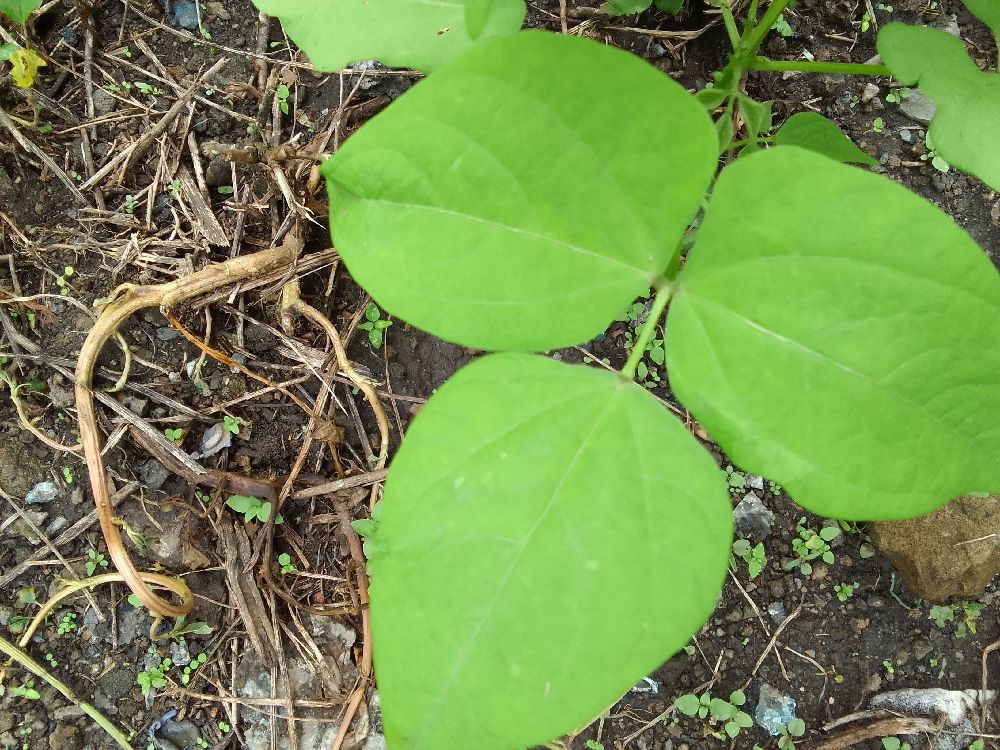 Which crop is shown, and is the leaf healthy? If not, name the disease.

common bean, healthy
